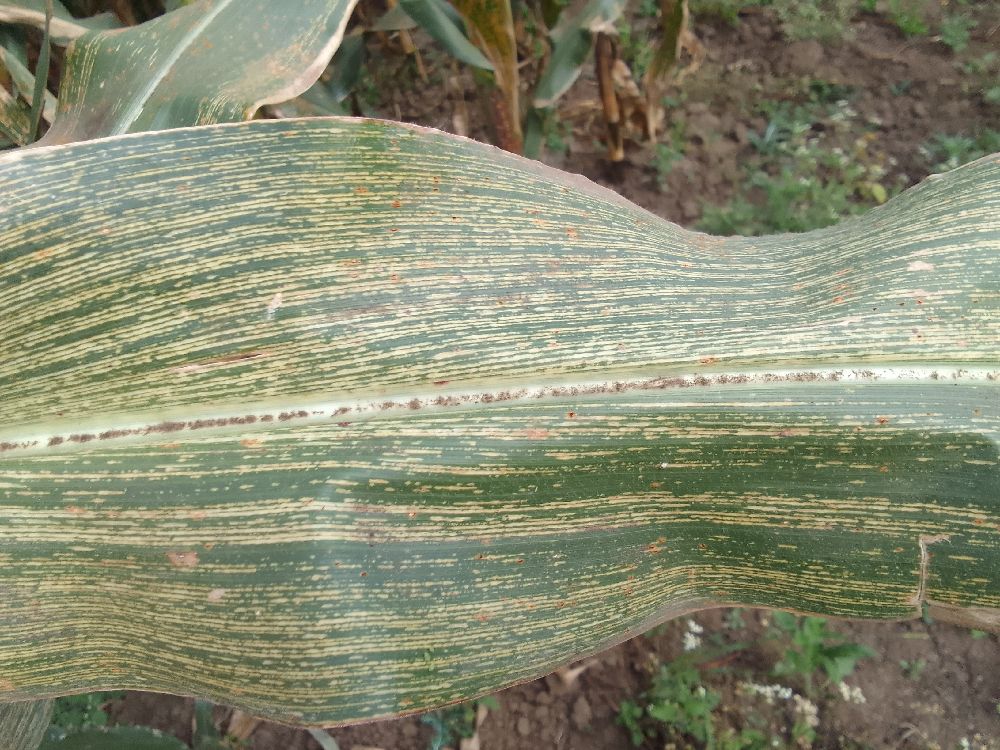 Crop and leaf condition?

maize, maize streak virus
